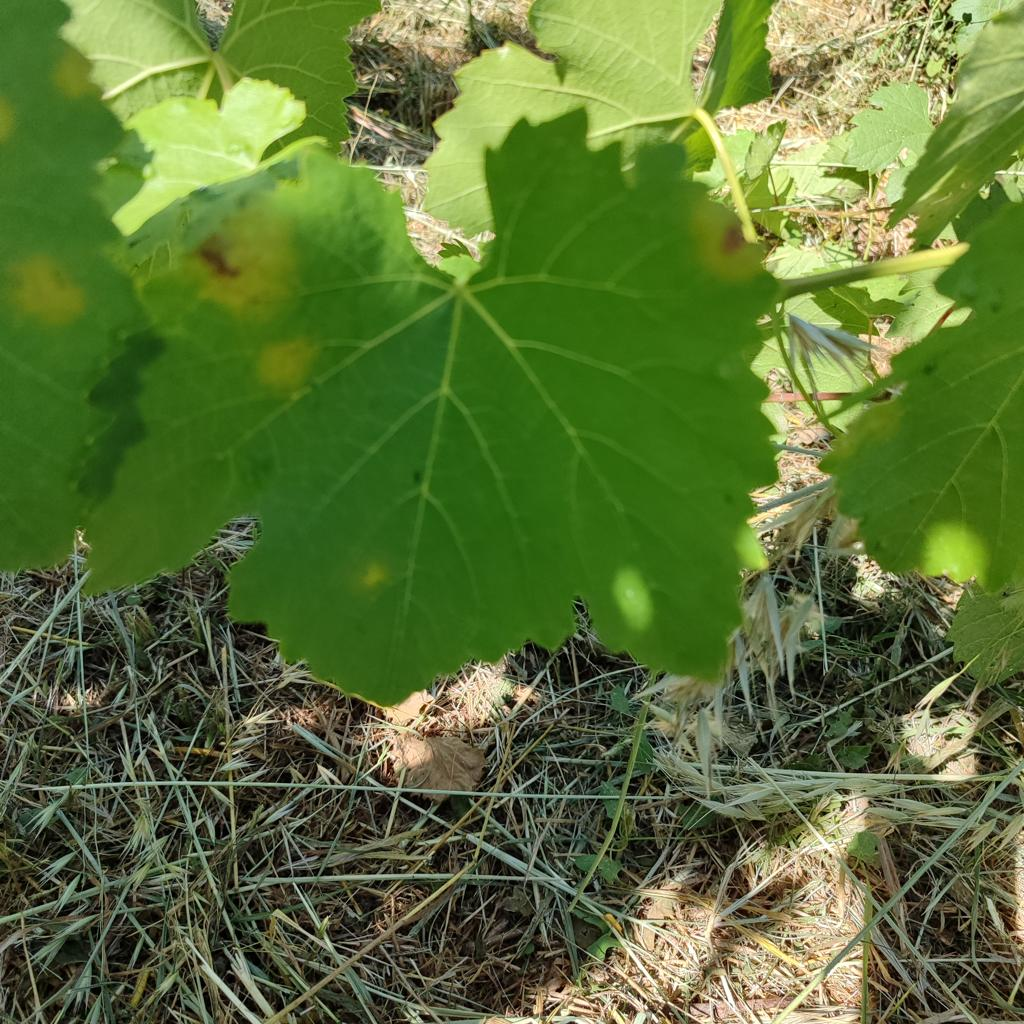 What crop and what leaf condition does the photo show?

grapevine, downy mildew
